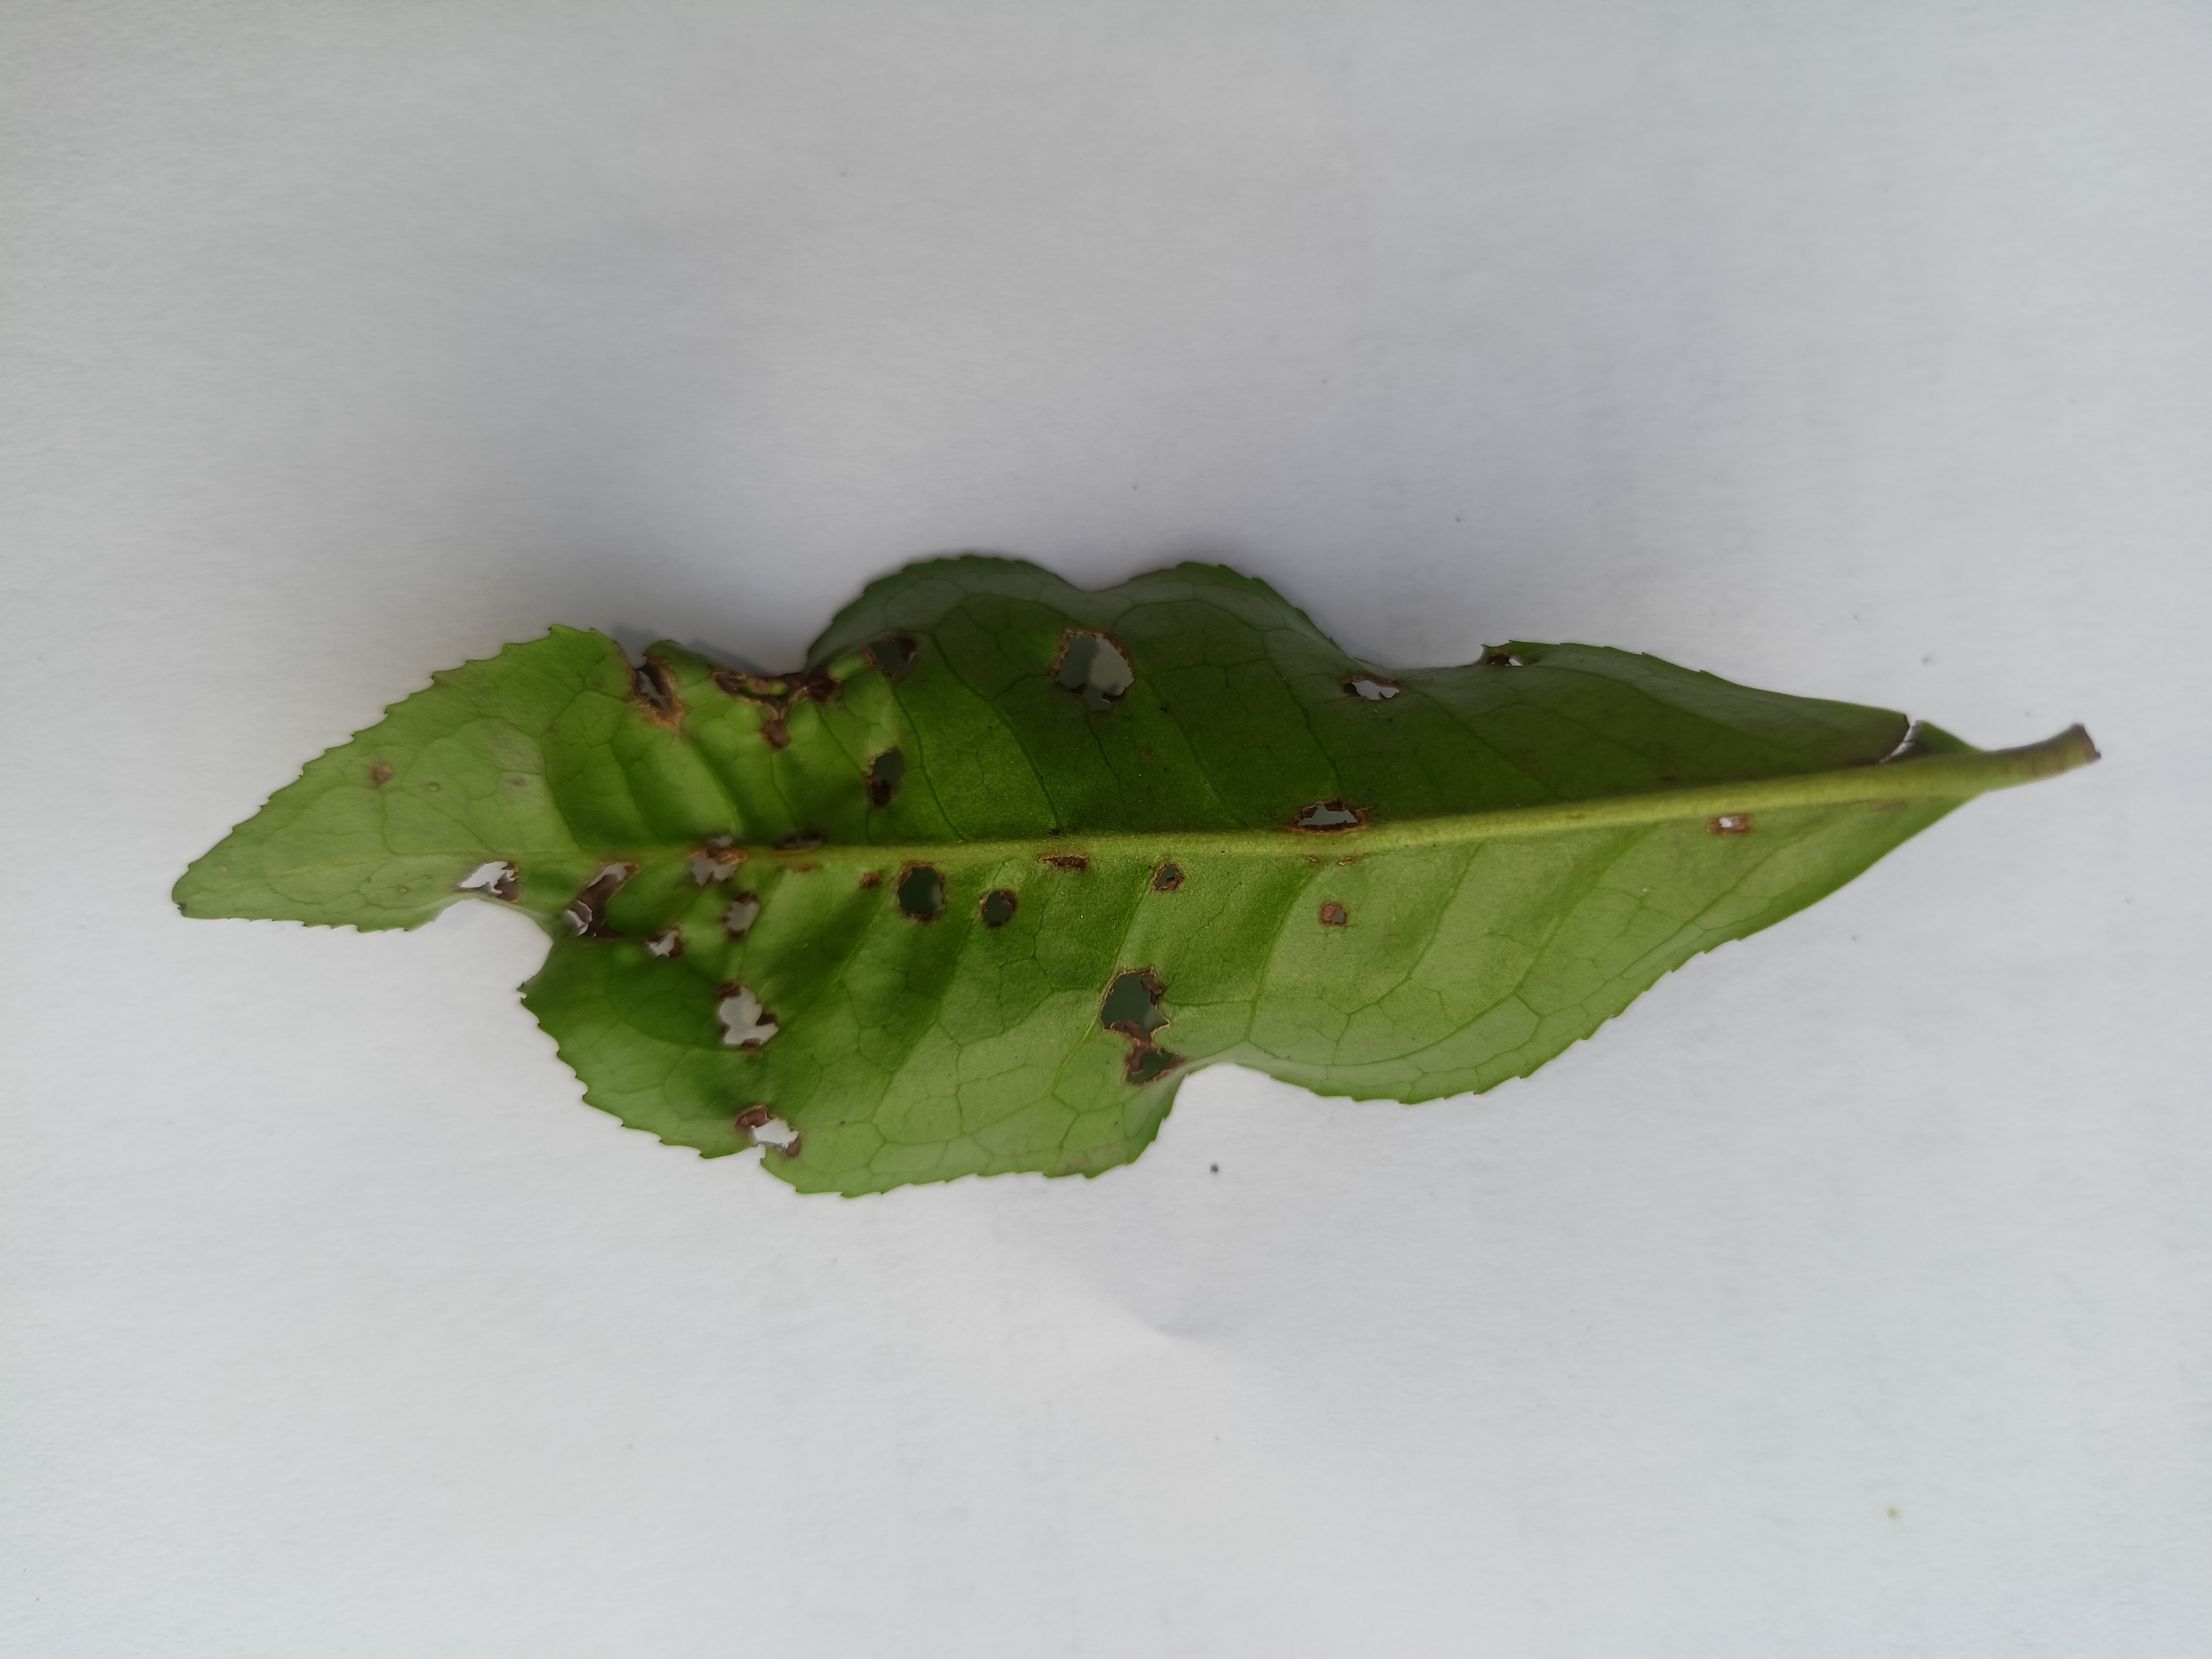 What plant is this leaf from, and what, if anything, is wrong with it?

tea, helopeltis
